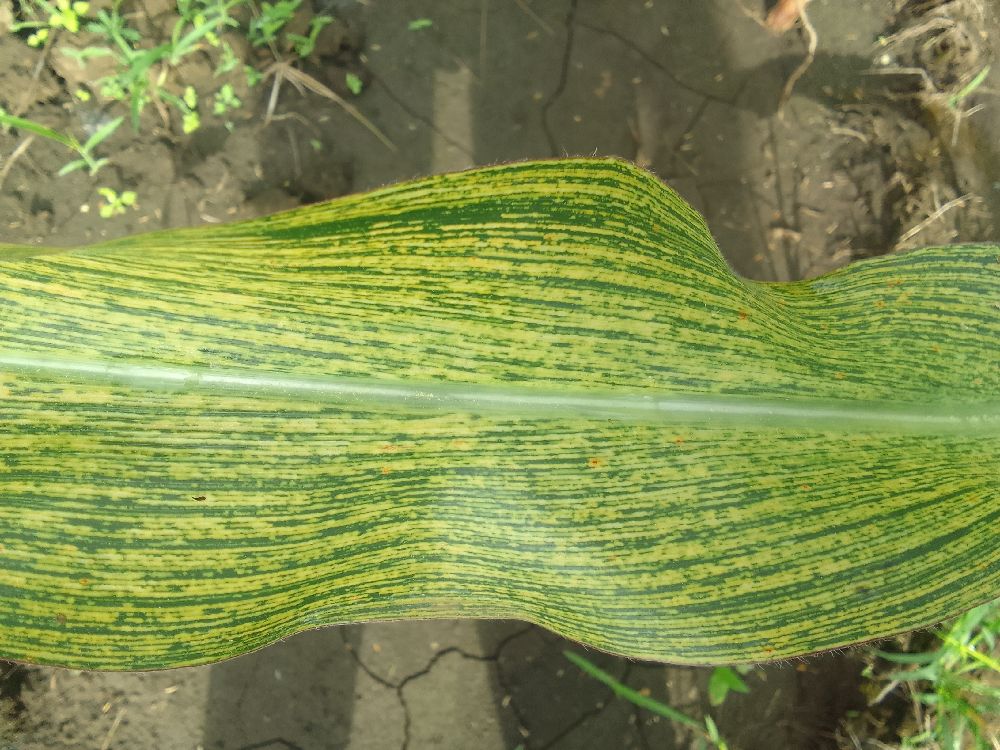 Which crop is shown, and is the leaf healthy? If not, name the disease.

maize, maize streak virus
